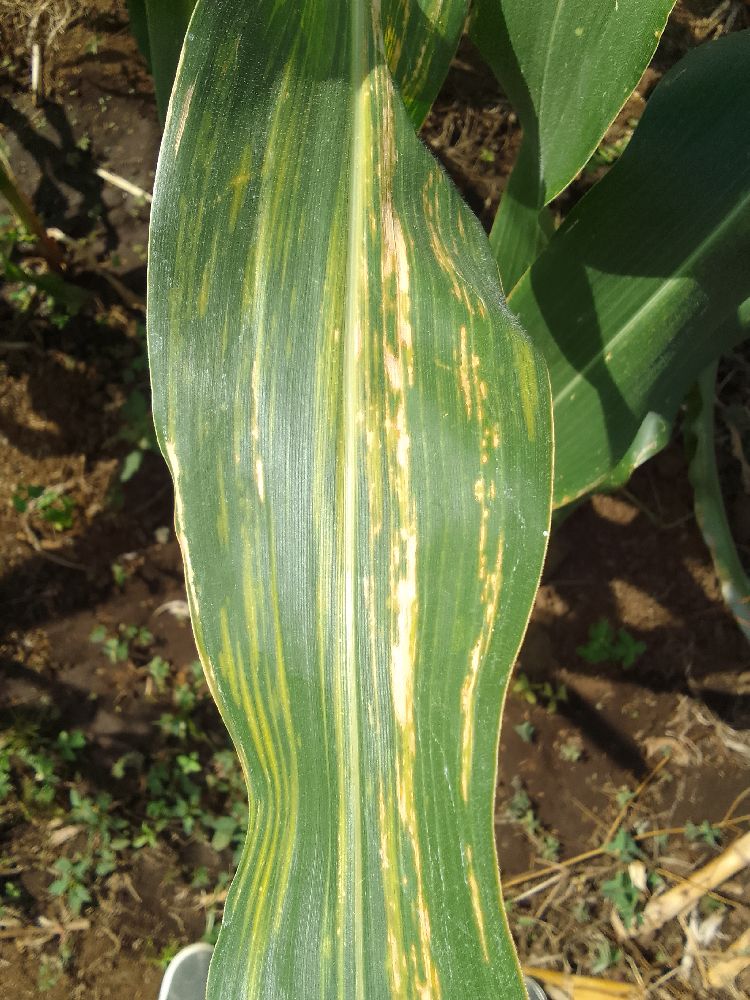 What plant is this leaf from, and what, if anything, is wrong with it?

maize, maize lethal necrosis
